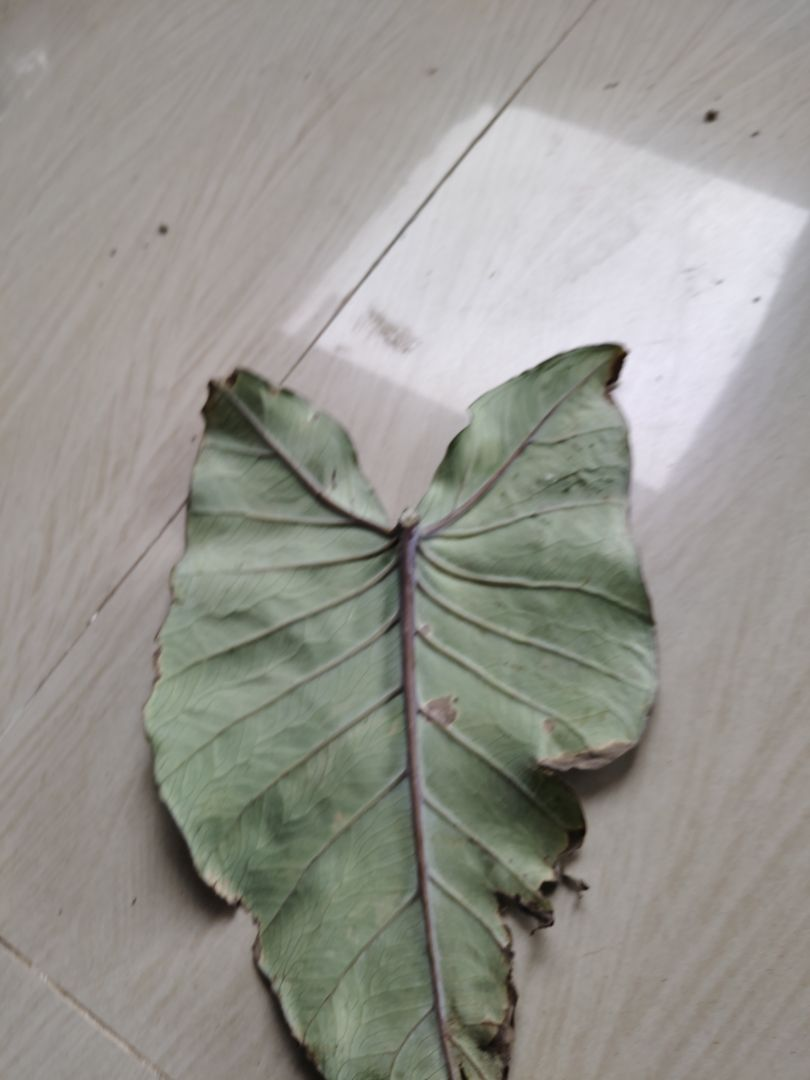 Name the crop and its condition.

taro, leaf blight
